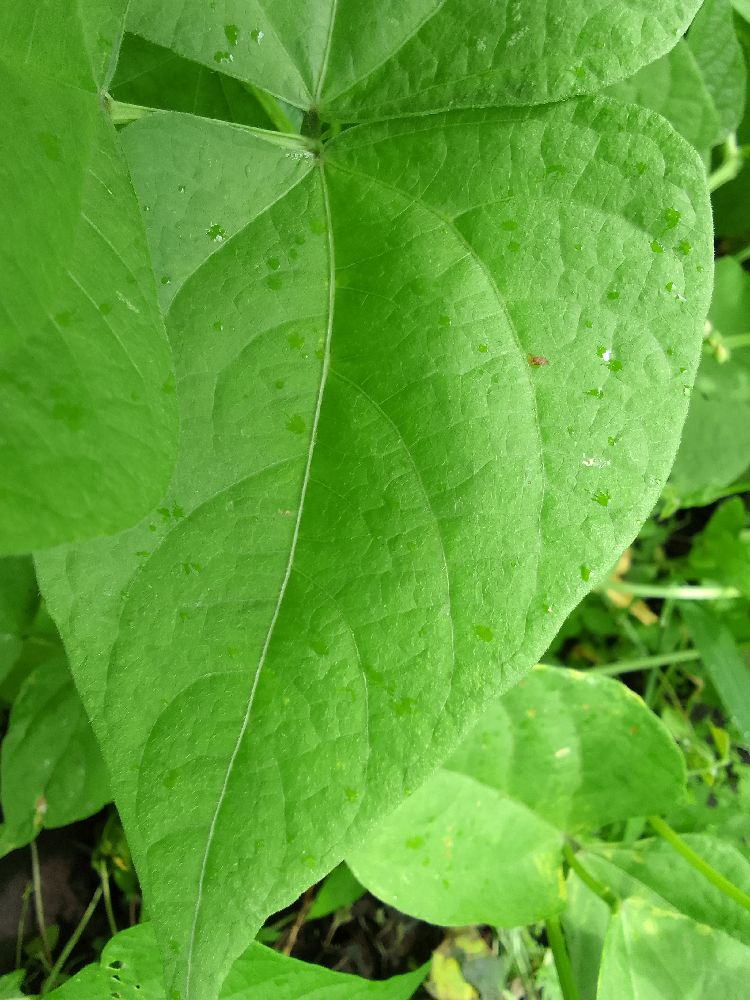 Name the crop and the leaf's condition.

common bean, healthy
